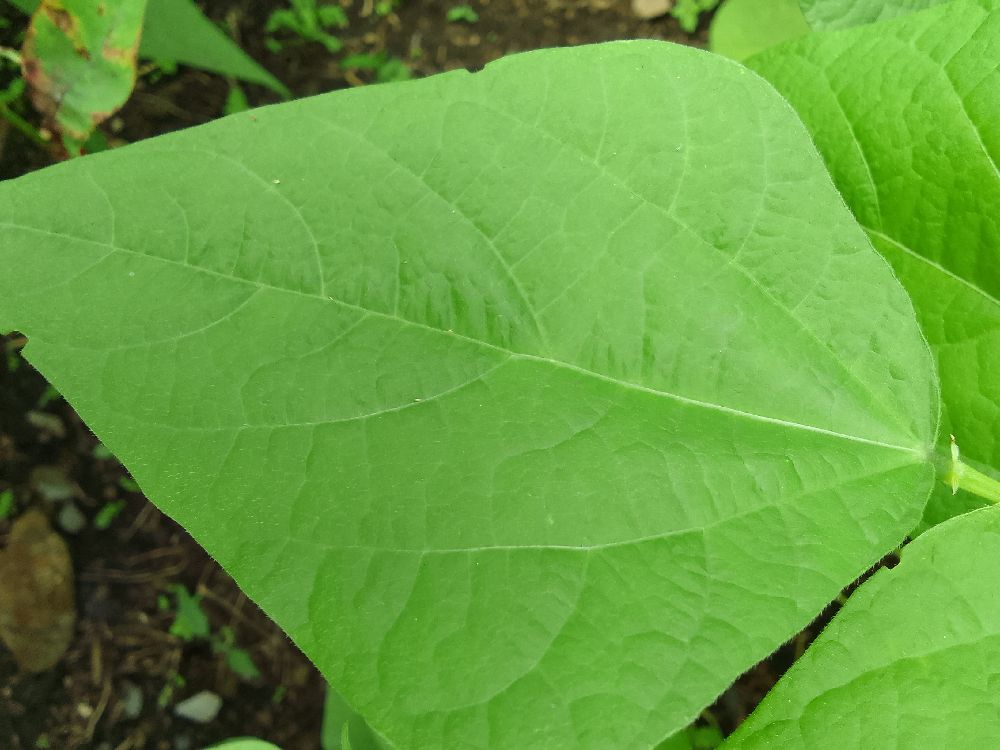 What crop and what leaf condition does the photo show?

common bean, healthy
